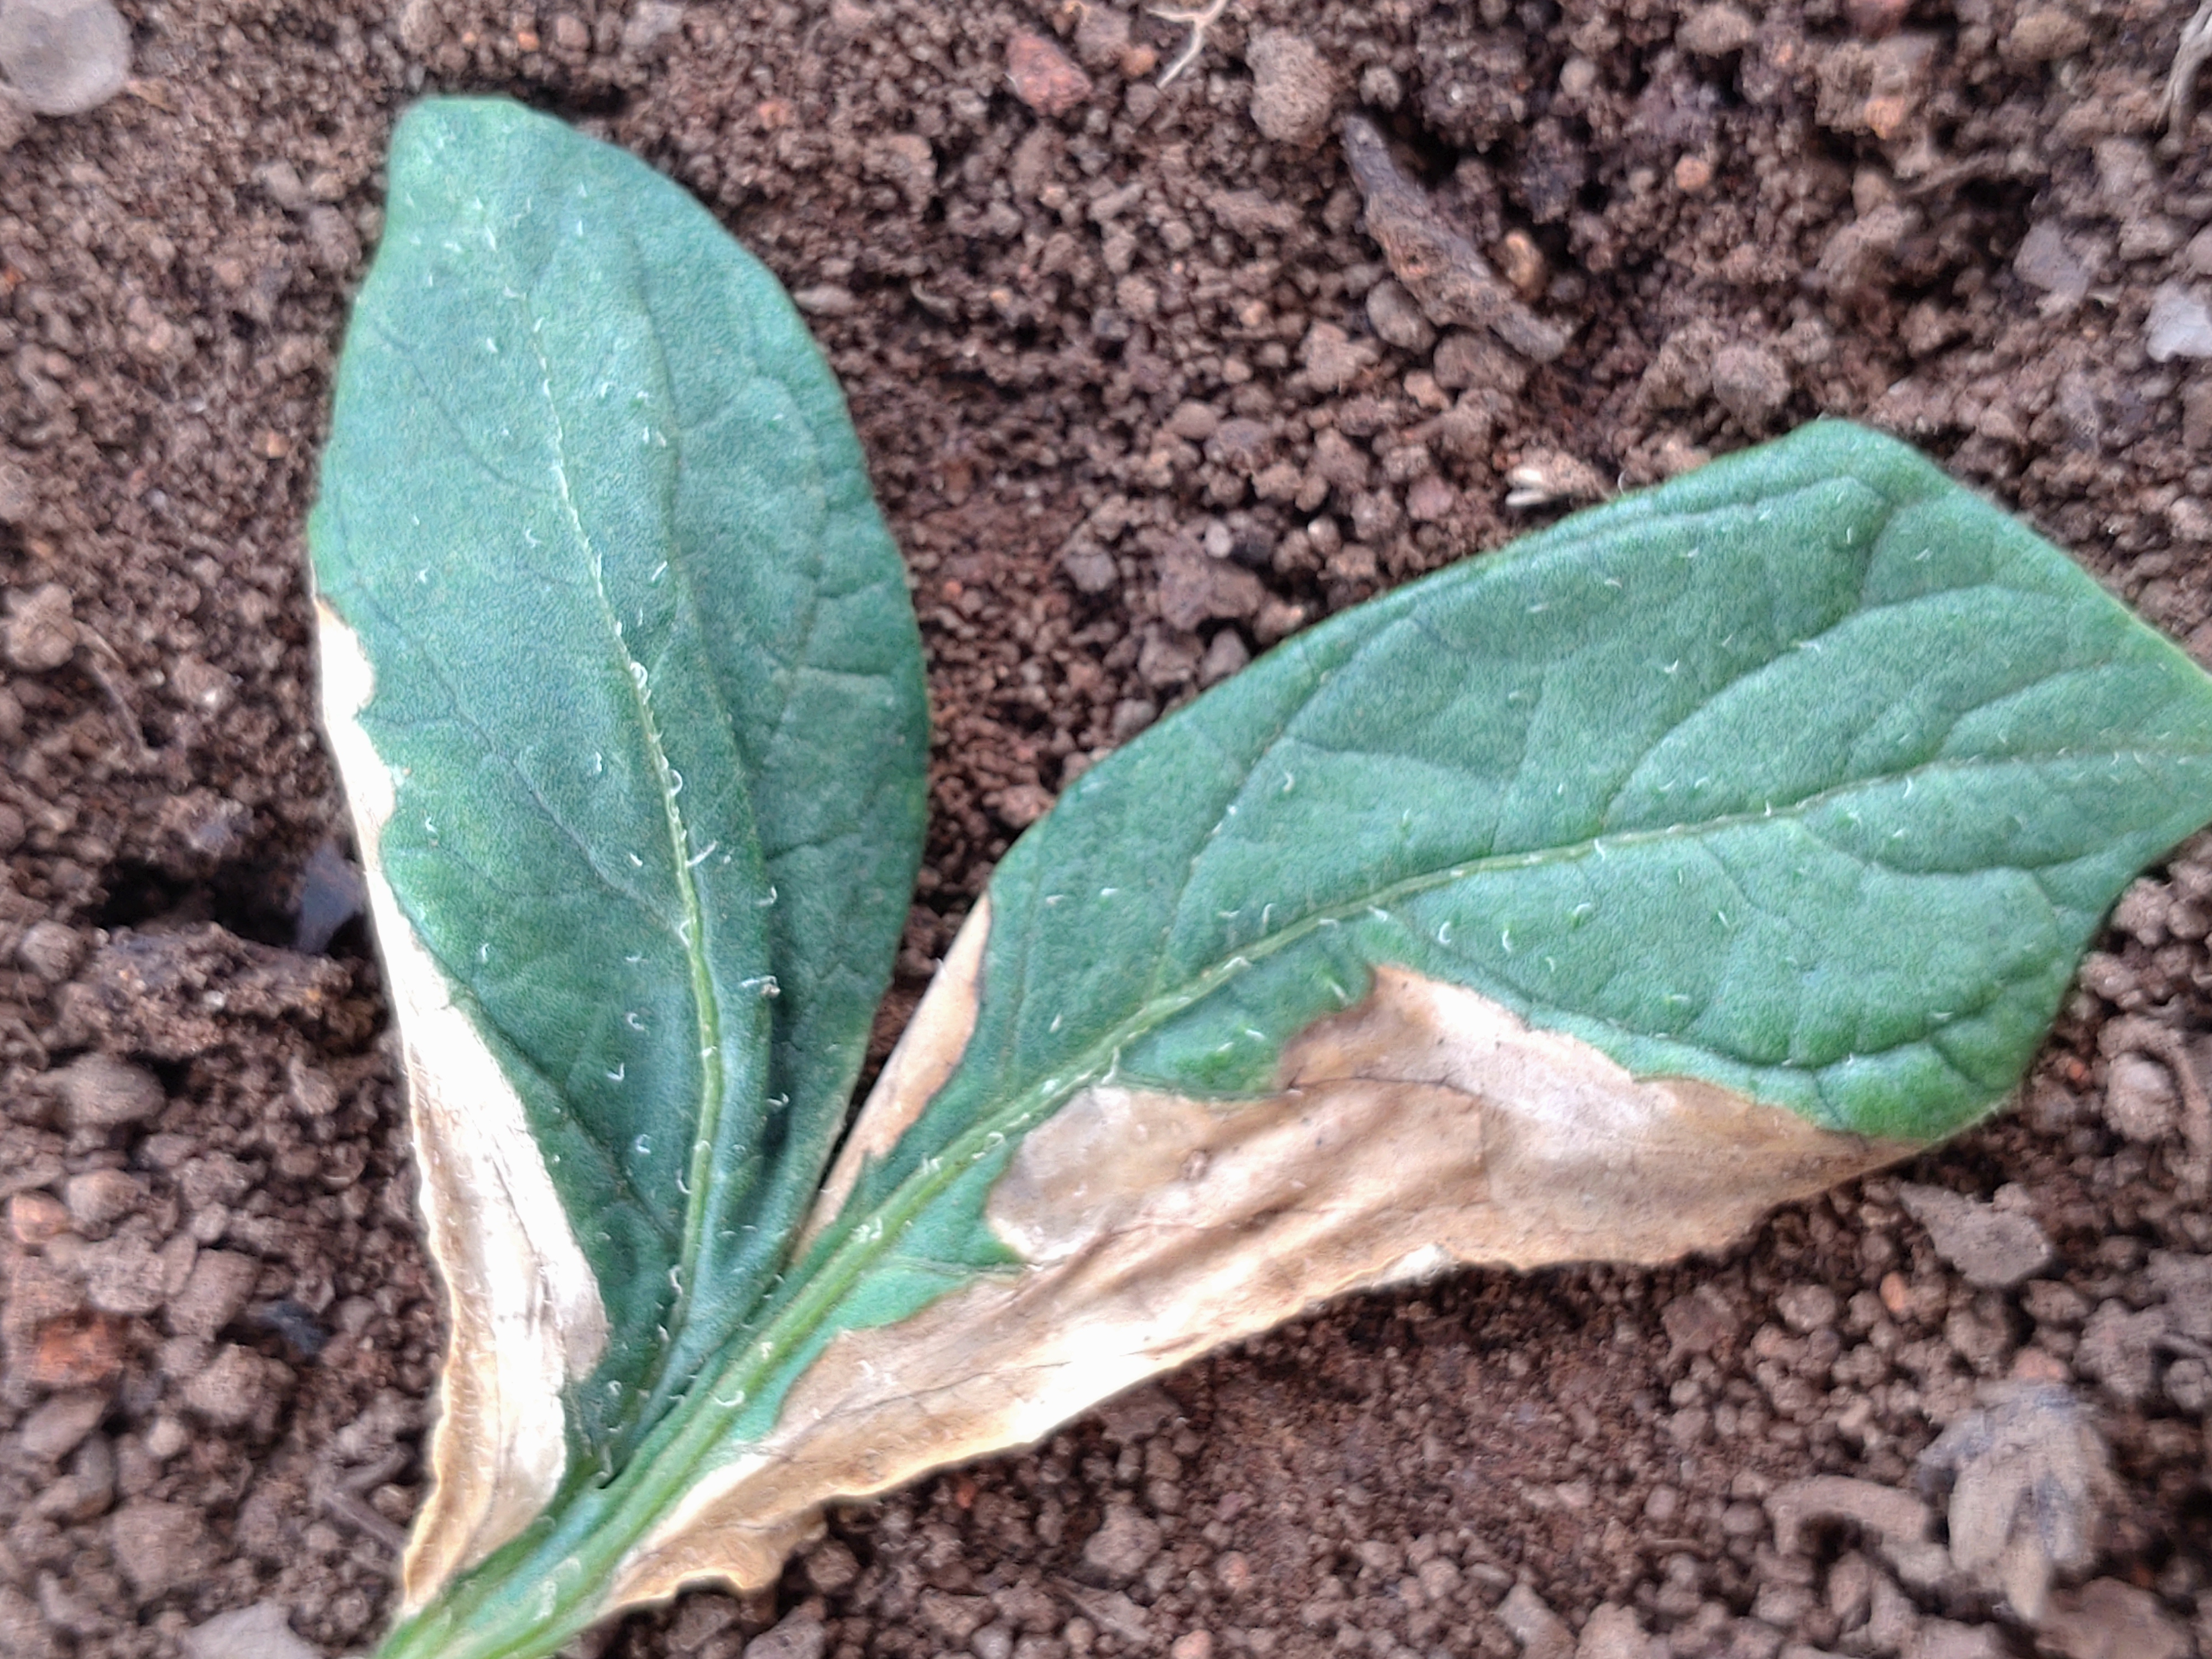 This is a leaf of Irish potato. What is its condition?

early blight
